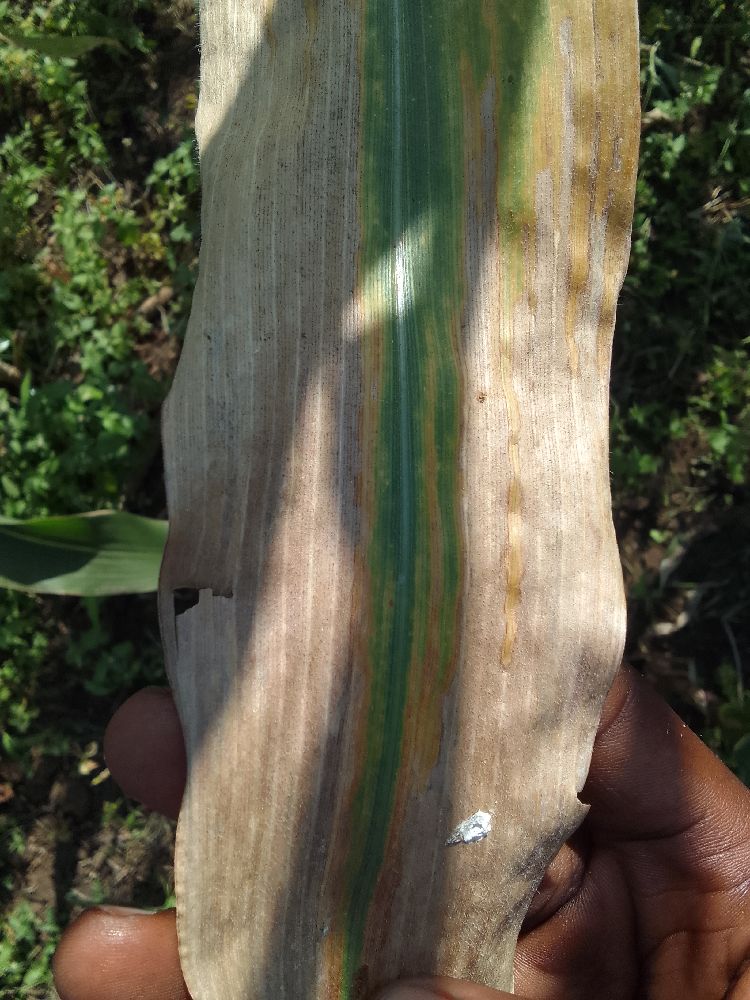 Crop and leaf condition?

maize, maize lethal necrosis
